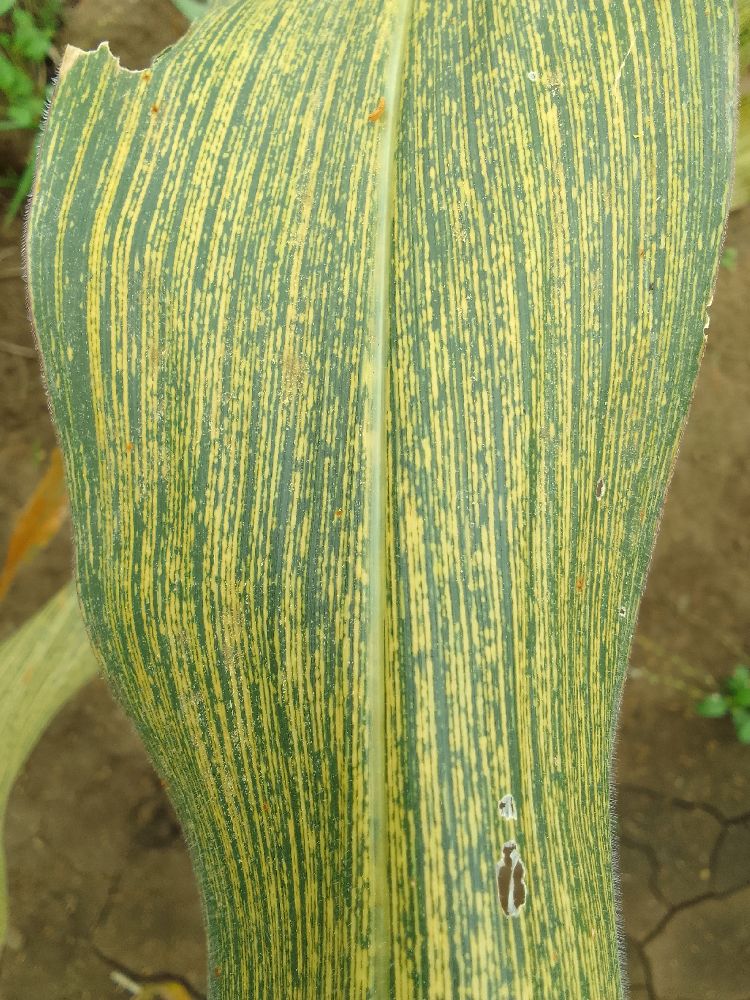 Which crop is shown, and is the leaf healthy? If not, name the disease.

maize, maize streak virus
